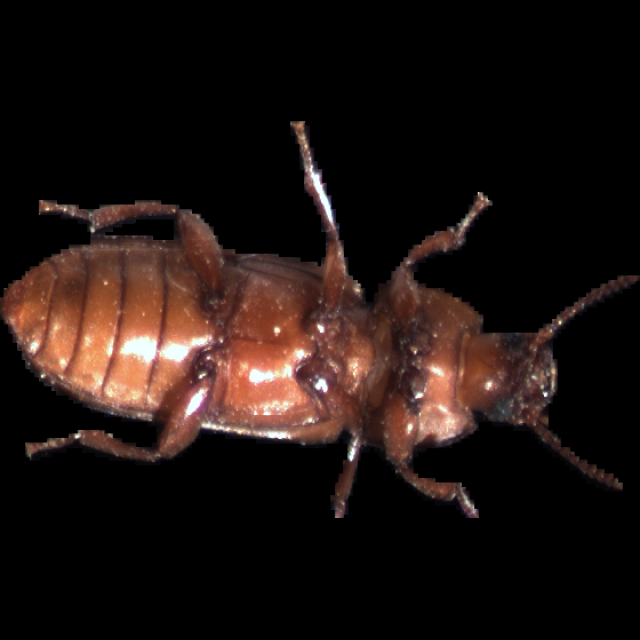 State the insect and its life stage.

mealworm beetle
